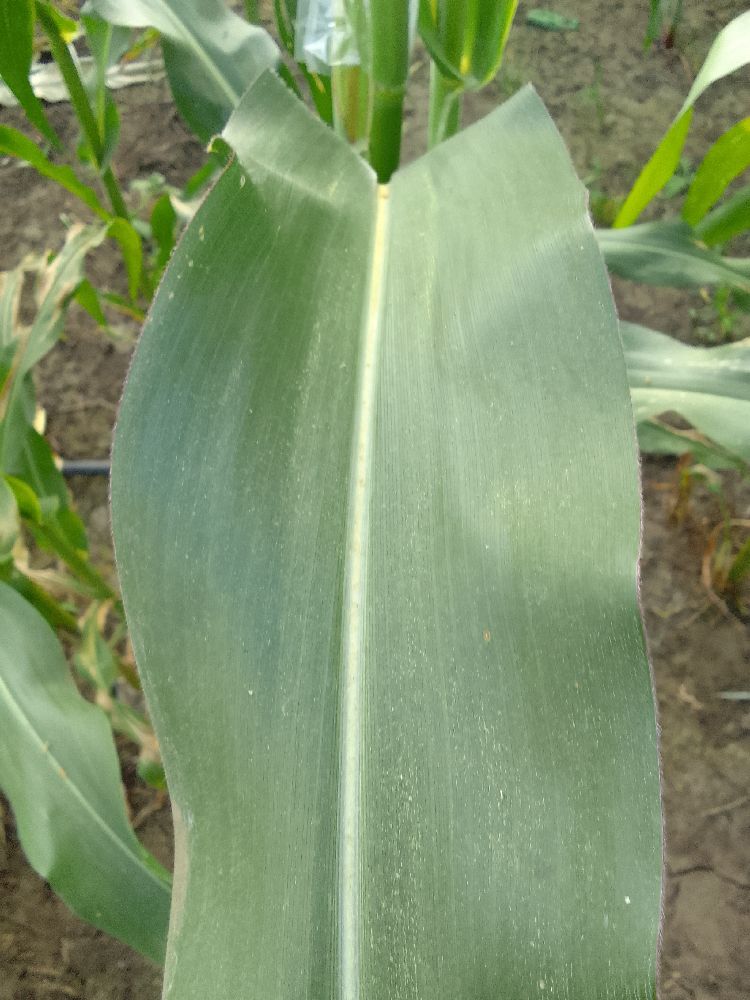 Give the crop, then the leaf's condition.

maize, healthy
